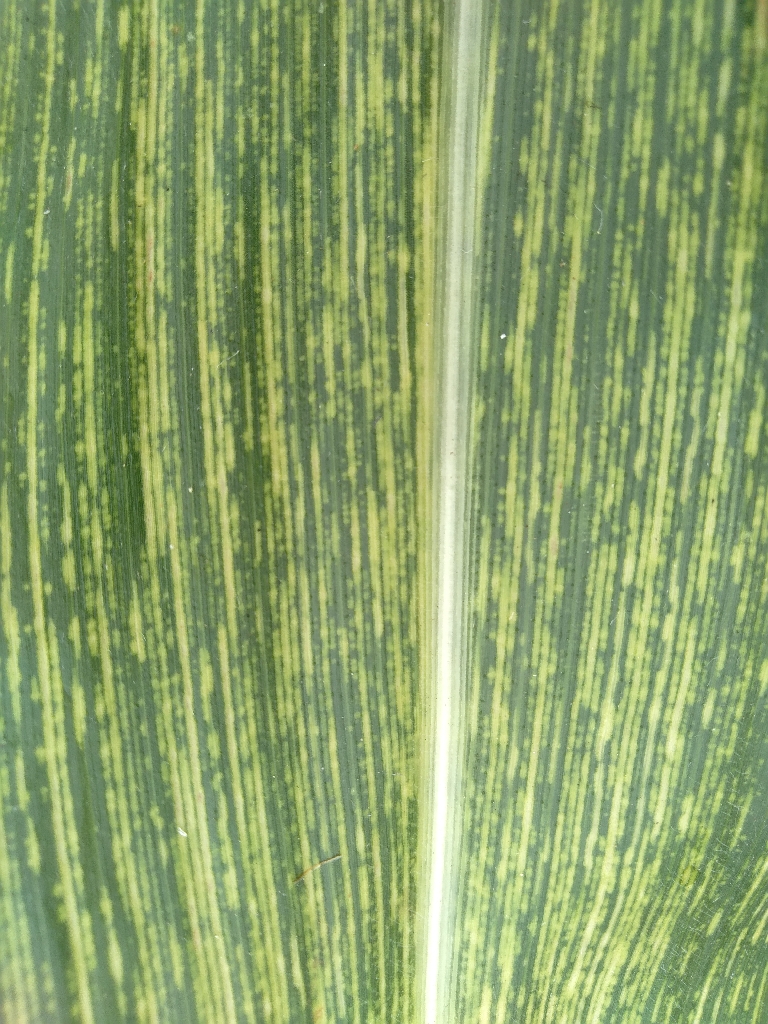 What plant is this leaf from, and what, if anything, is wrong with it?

maize, maize streak virus
